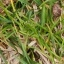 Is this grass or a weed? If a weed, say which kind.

grass
